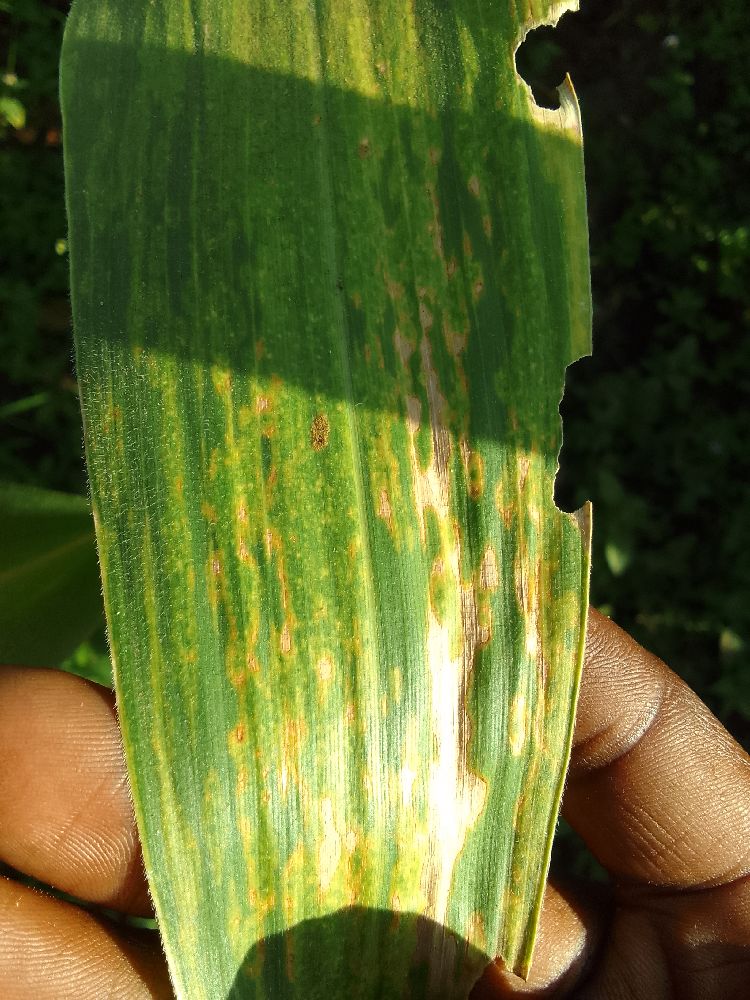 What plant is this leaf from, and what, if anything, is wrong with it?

maize, maize lethal necrosis
